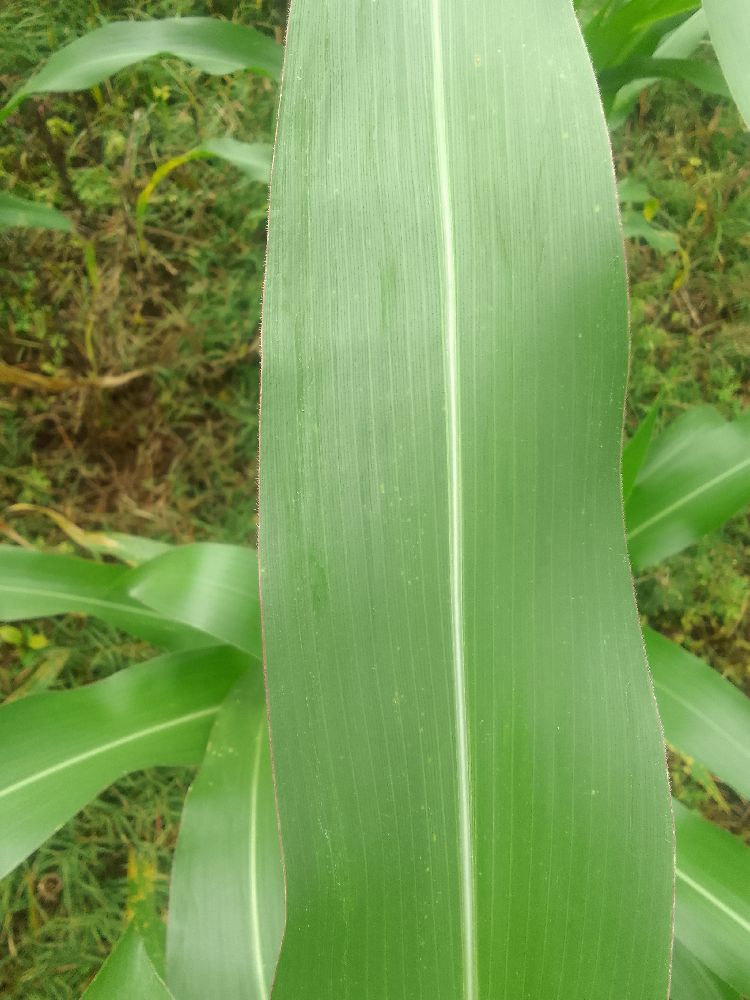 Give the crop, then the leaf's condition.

maize, healthy
